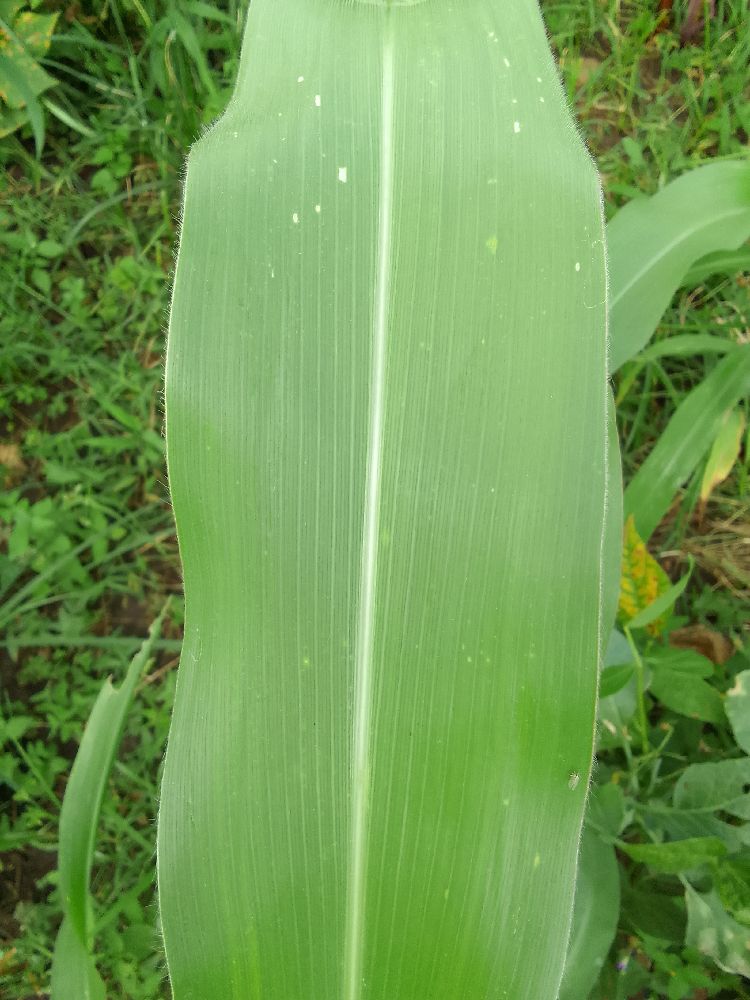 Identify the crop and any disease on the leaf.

maize, healthy
